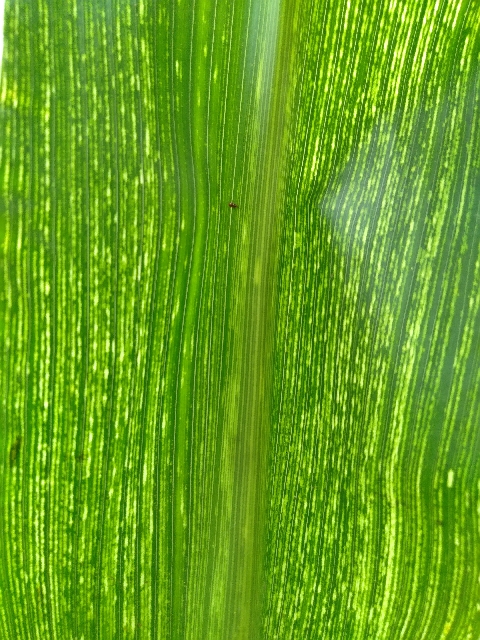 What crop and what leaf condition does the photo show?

maize, maize streak virus
